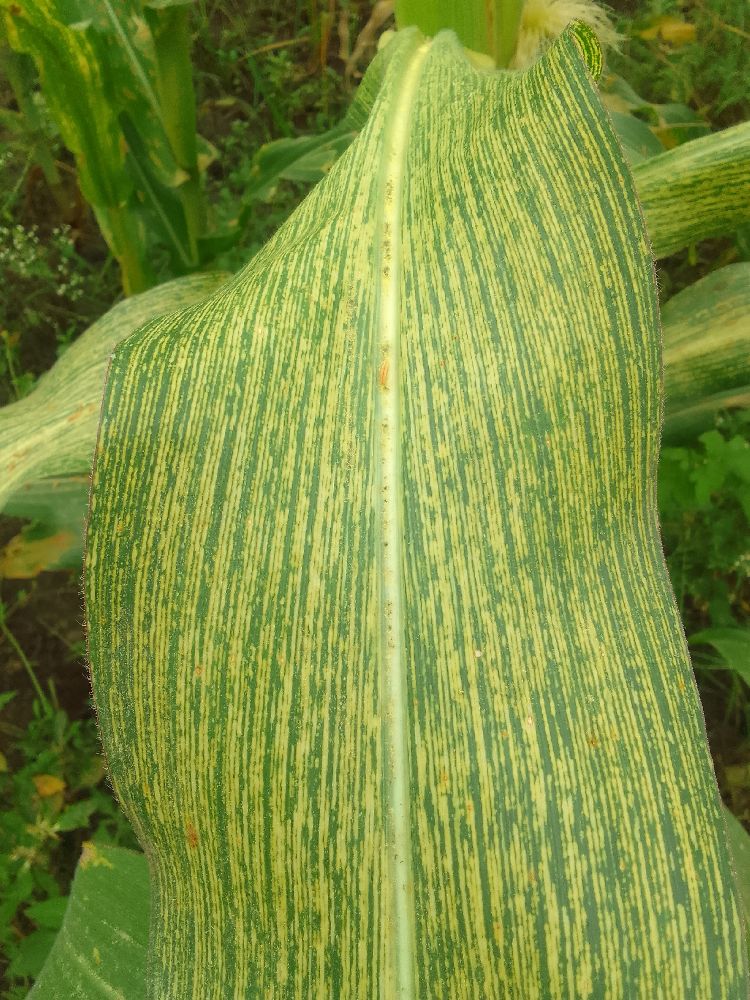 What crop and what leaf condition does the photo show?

maize, maize streak virus
